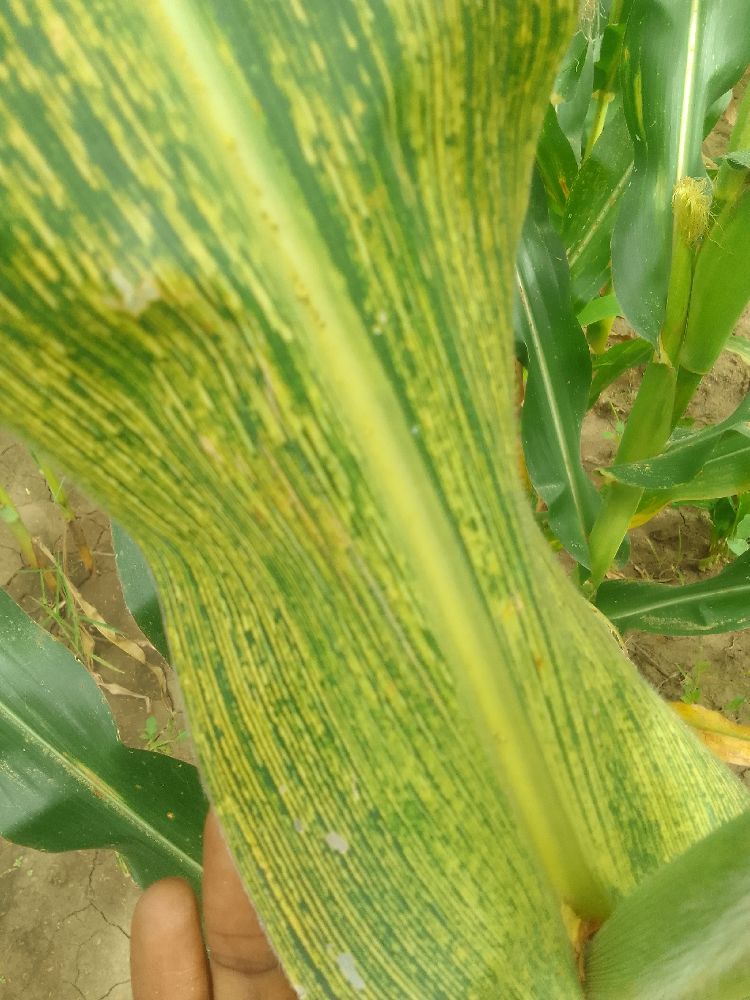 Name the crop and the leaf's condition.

maize, maize streak virus
